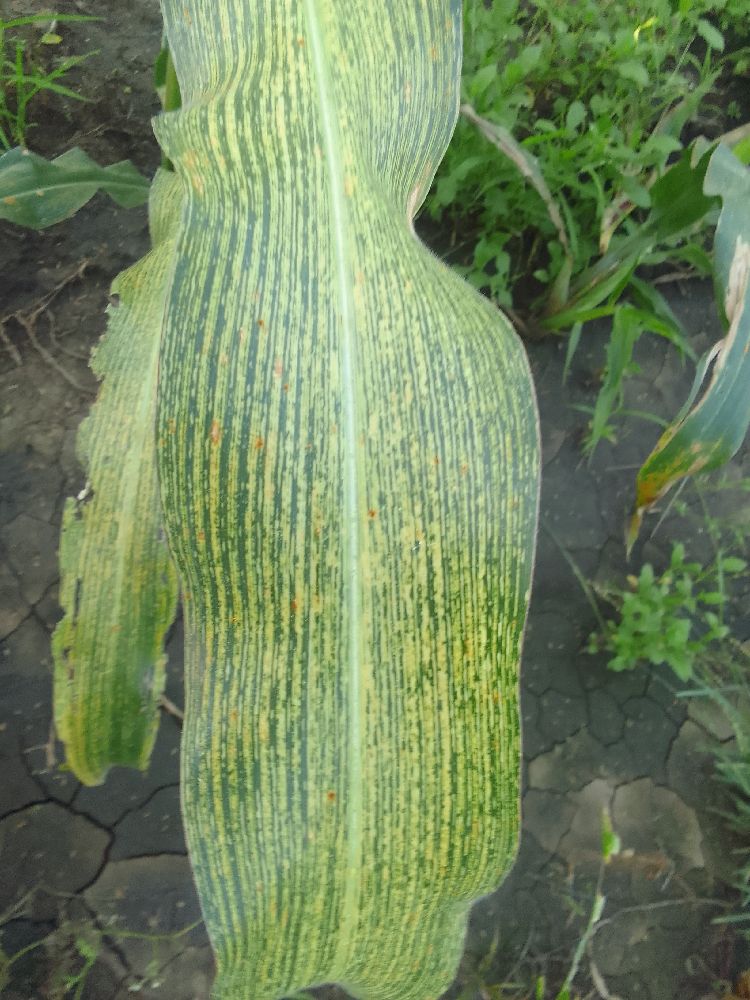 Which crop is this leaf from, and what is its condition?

maize, maize streak virus
